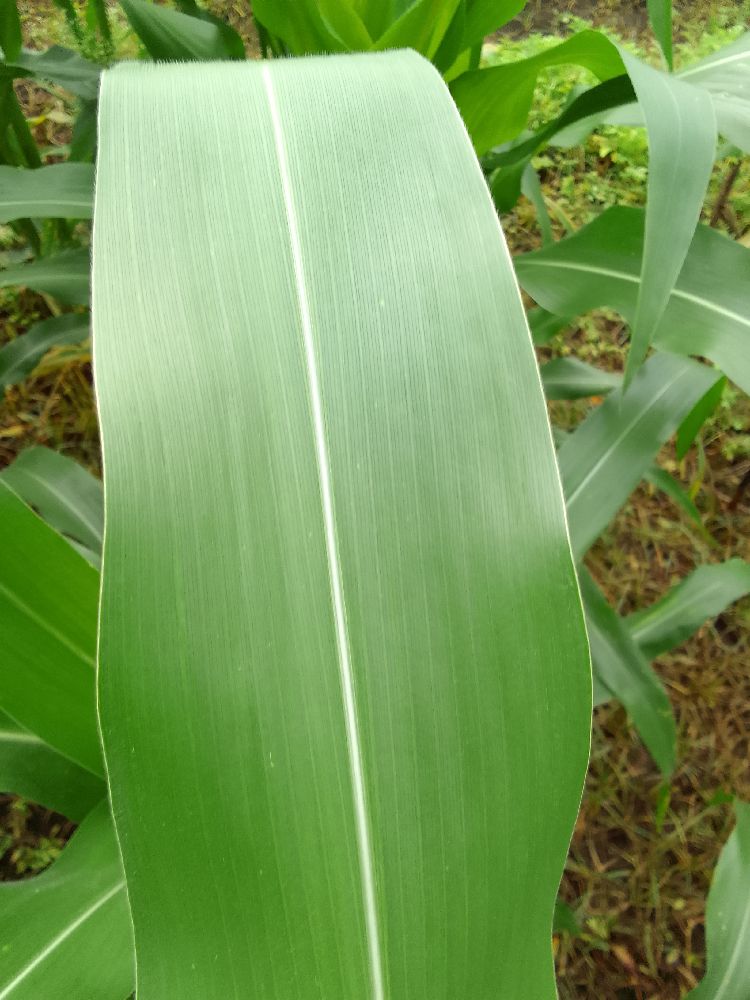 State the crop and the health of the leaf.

maize, healthy
